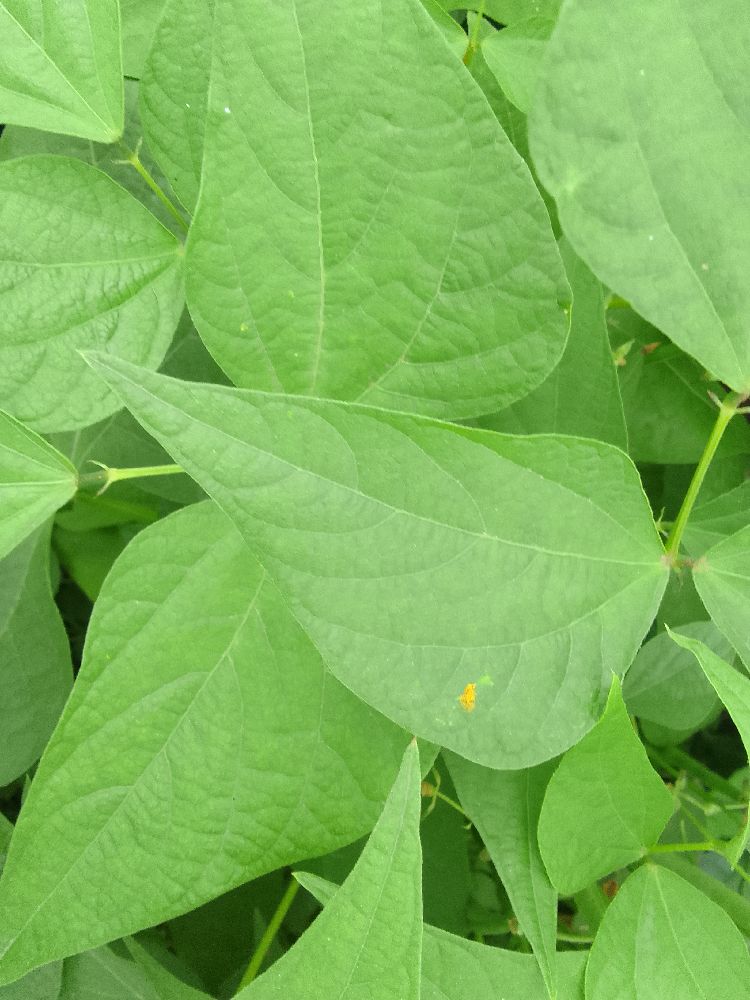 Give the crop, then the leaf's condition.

common bean, healthy
